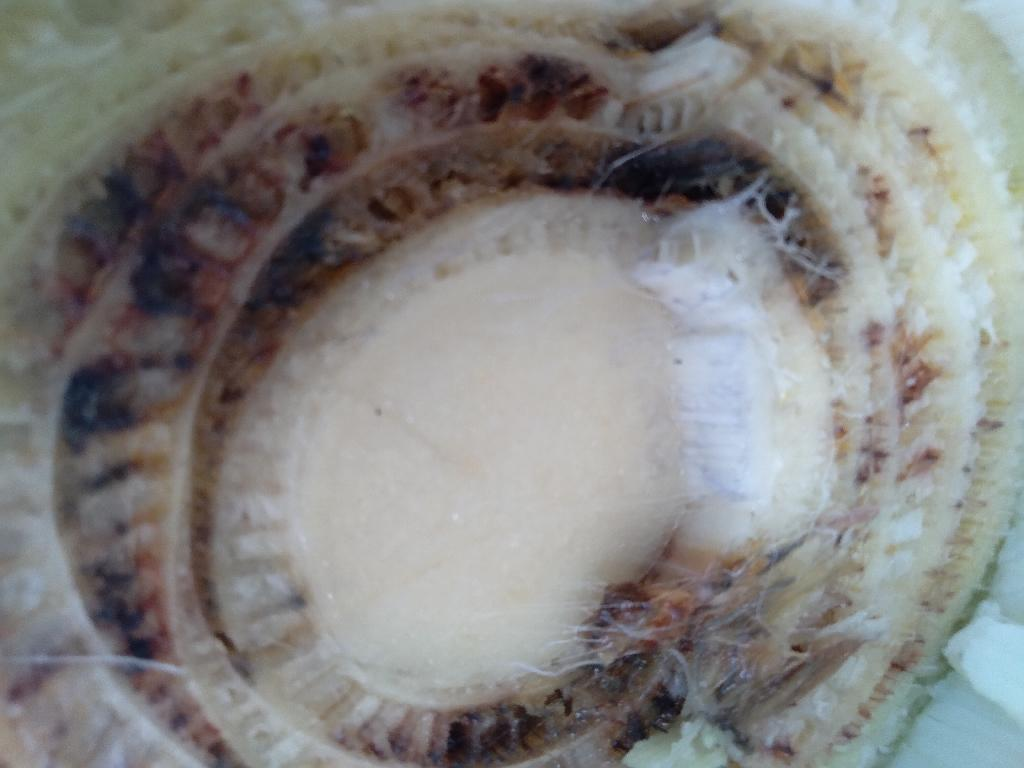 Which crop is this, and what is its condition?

banana, fusarium wilt race 1
